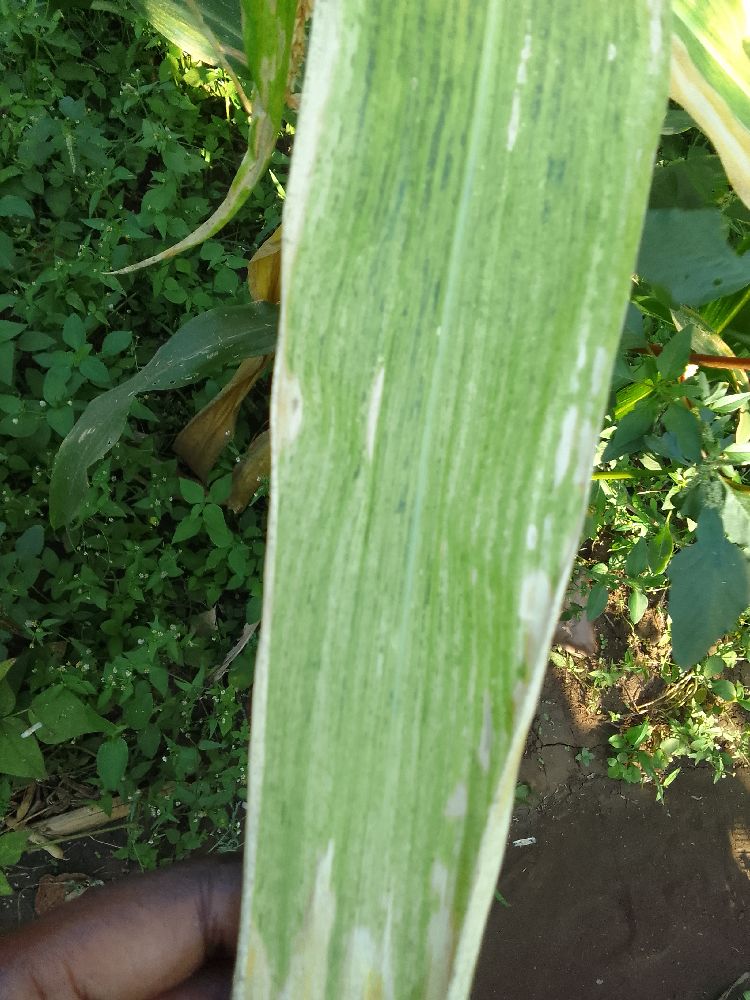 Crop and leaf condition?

maize, maize lethal necrosis
